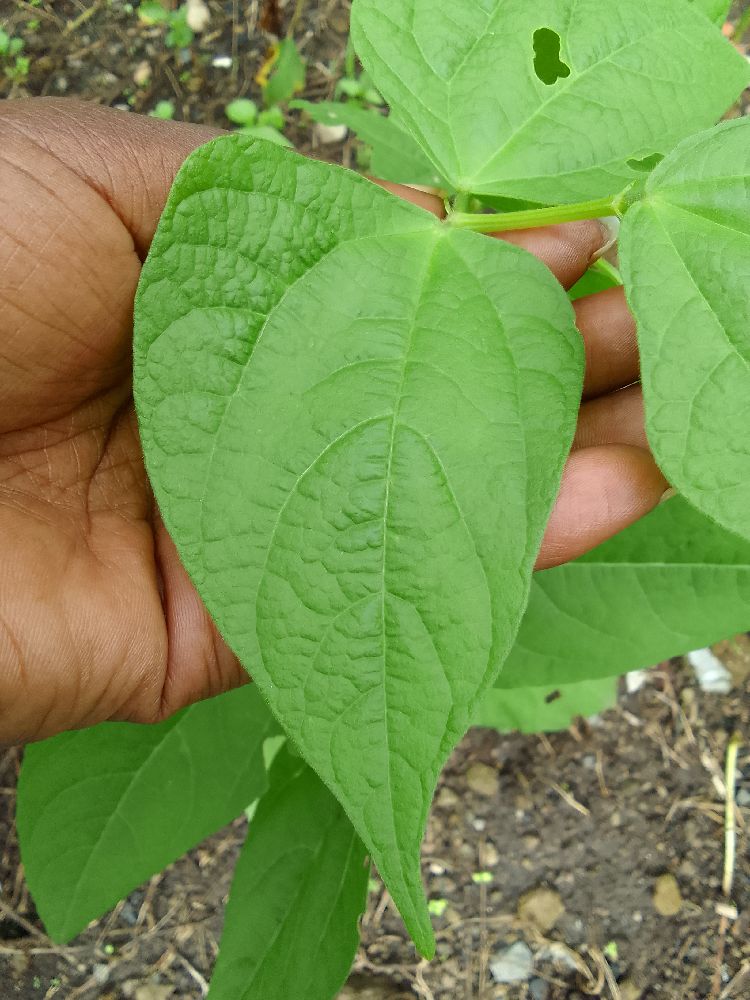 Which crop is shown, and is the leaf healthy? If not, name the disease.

common bean, healthy
